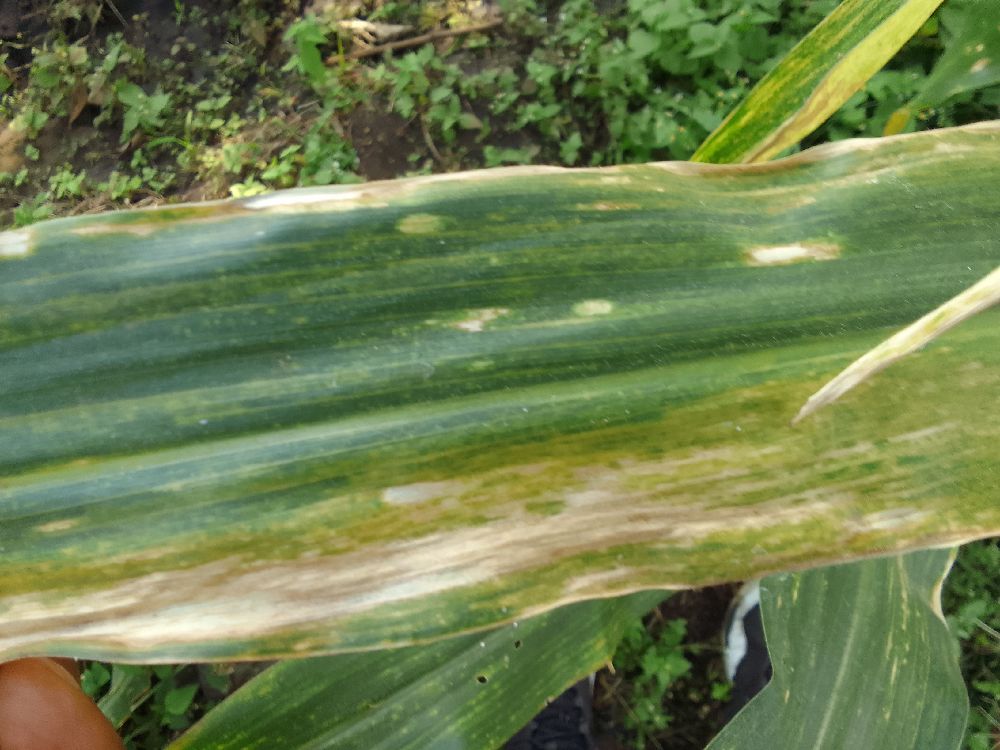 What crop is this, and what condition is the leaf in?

maize, maize lethal necrosis
